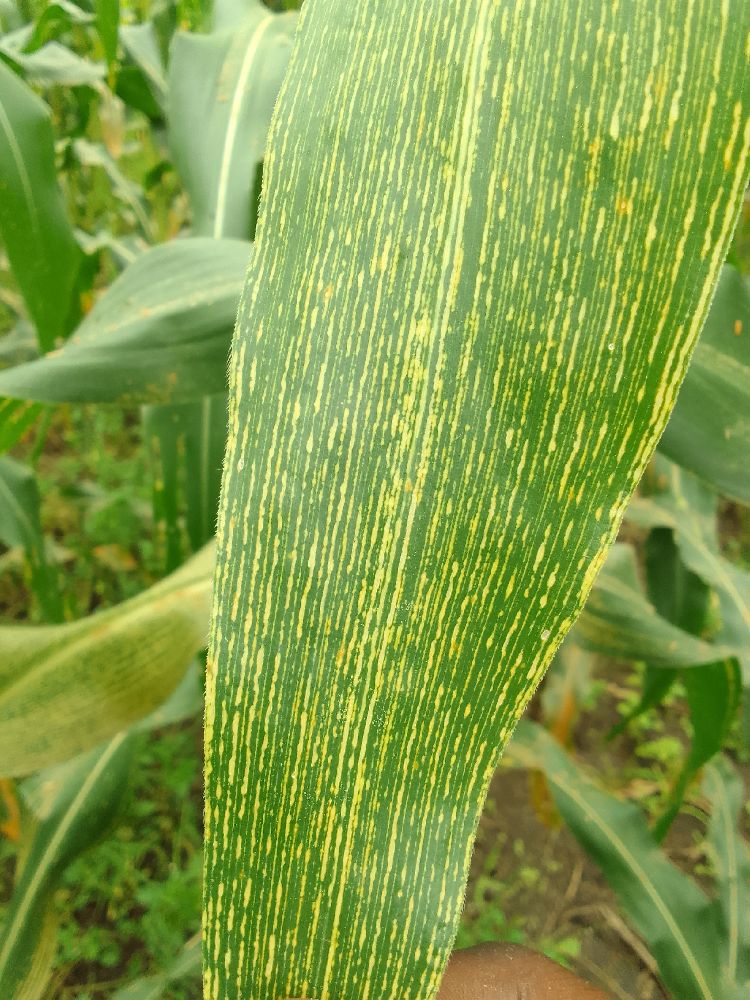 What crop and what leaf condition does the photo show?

maize, maize streak virus
